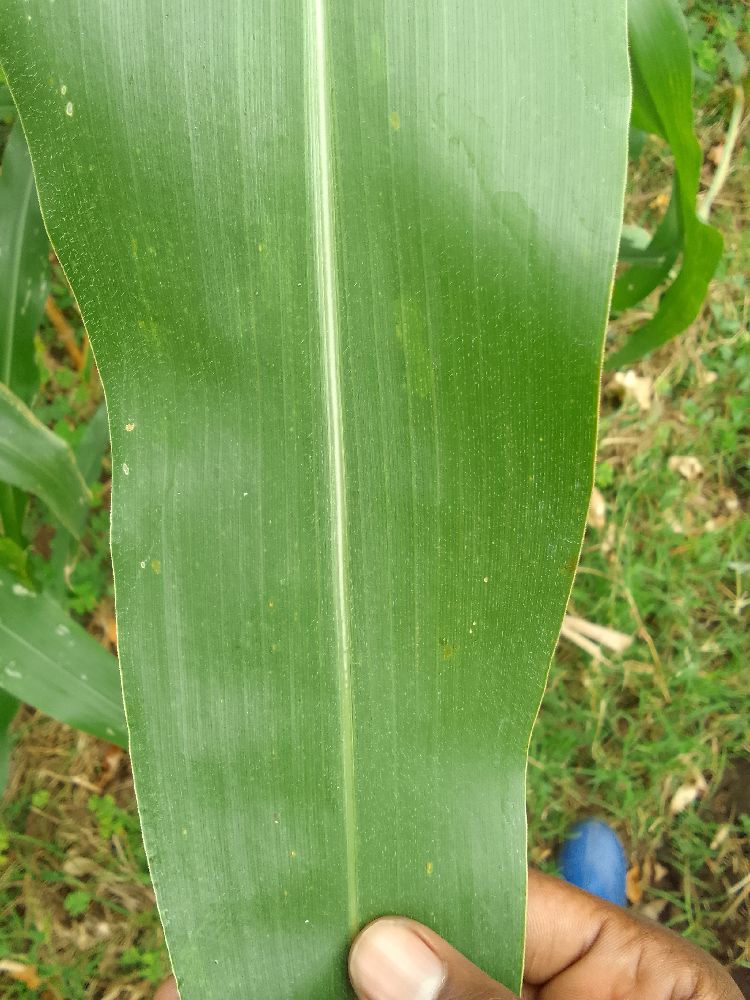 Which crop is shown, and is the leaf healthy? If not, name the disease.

maize, healthy
